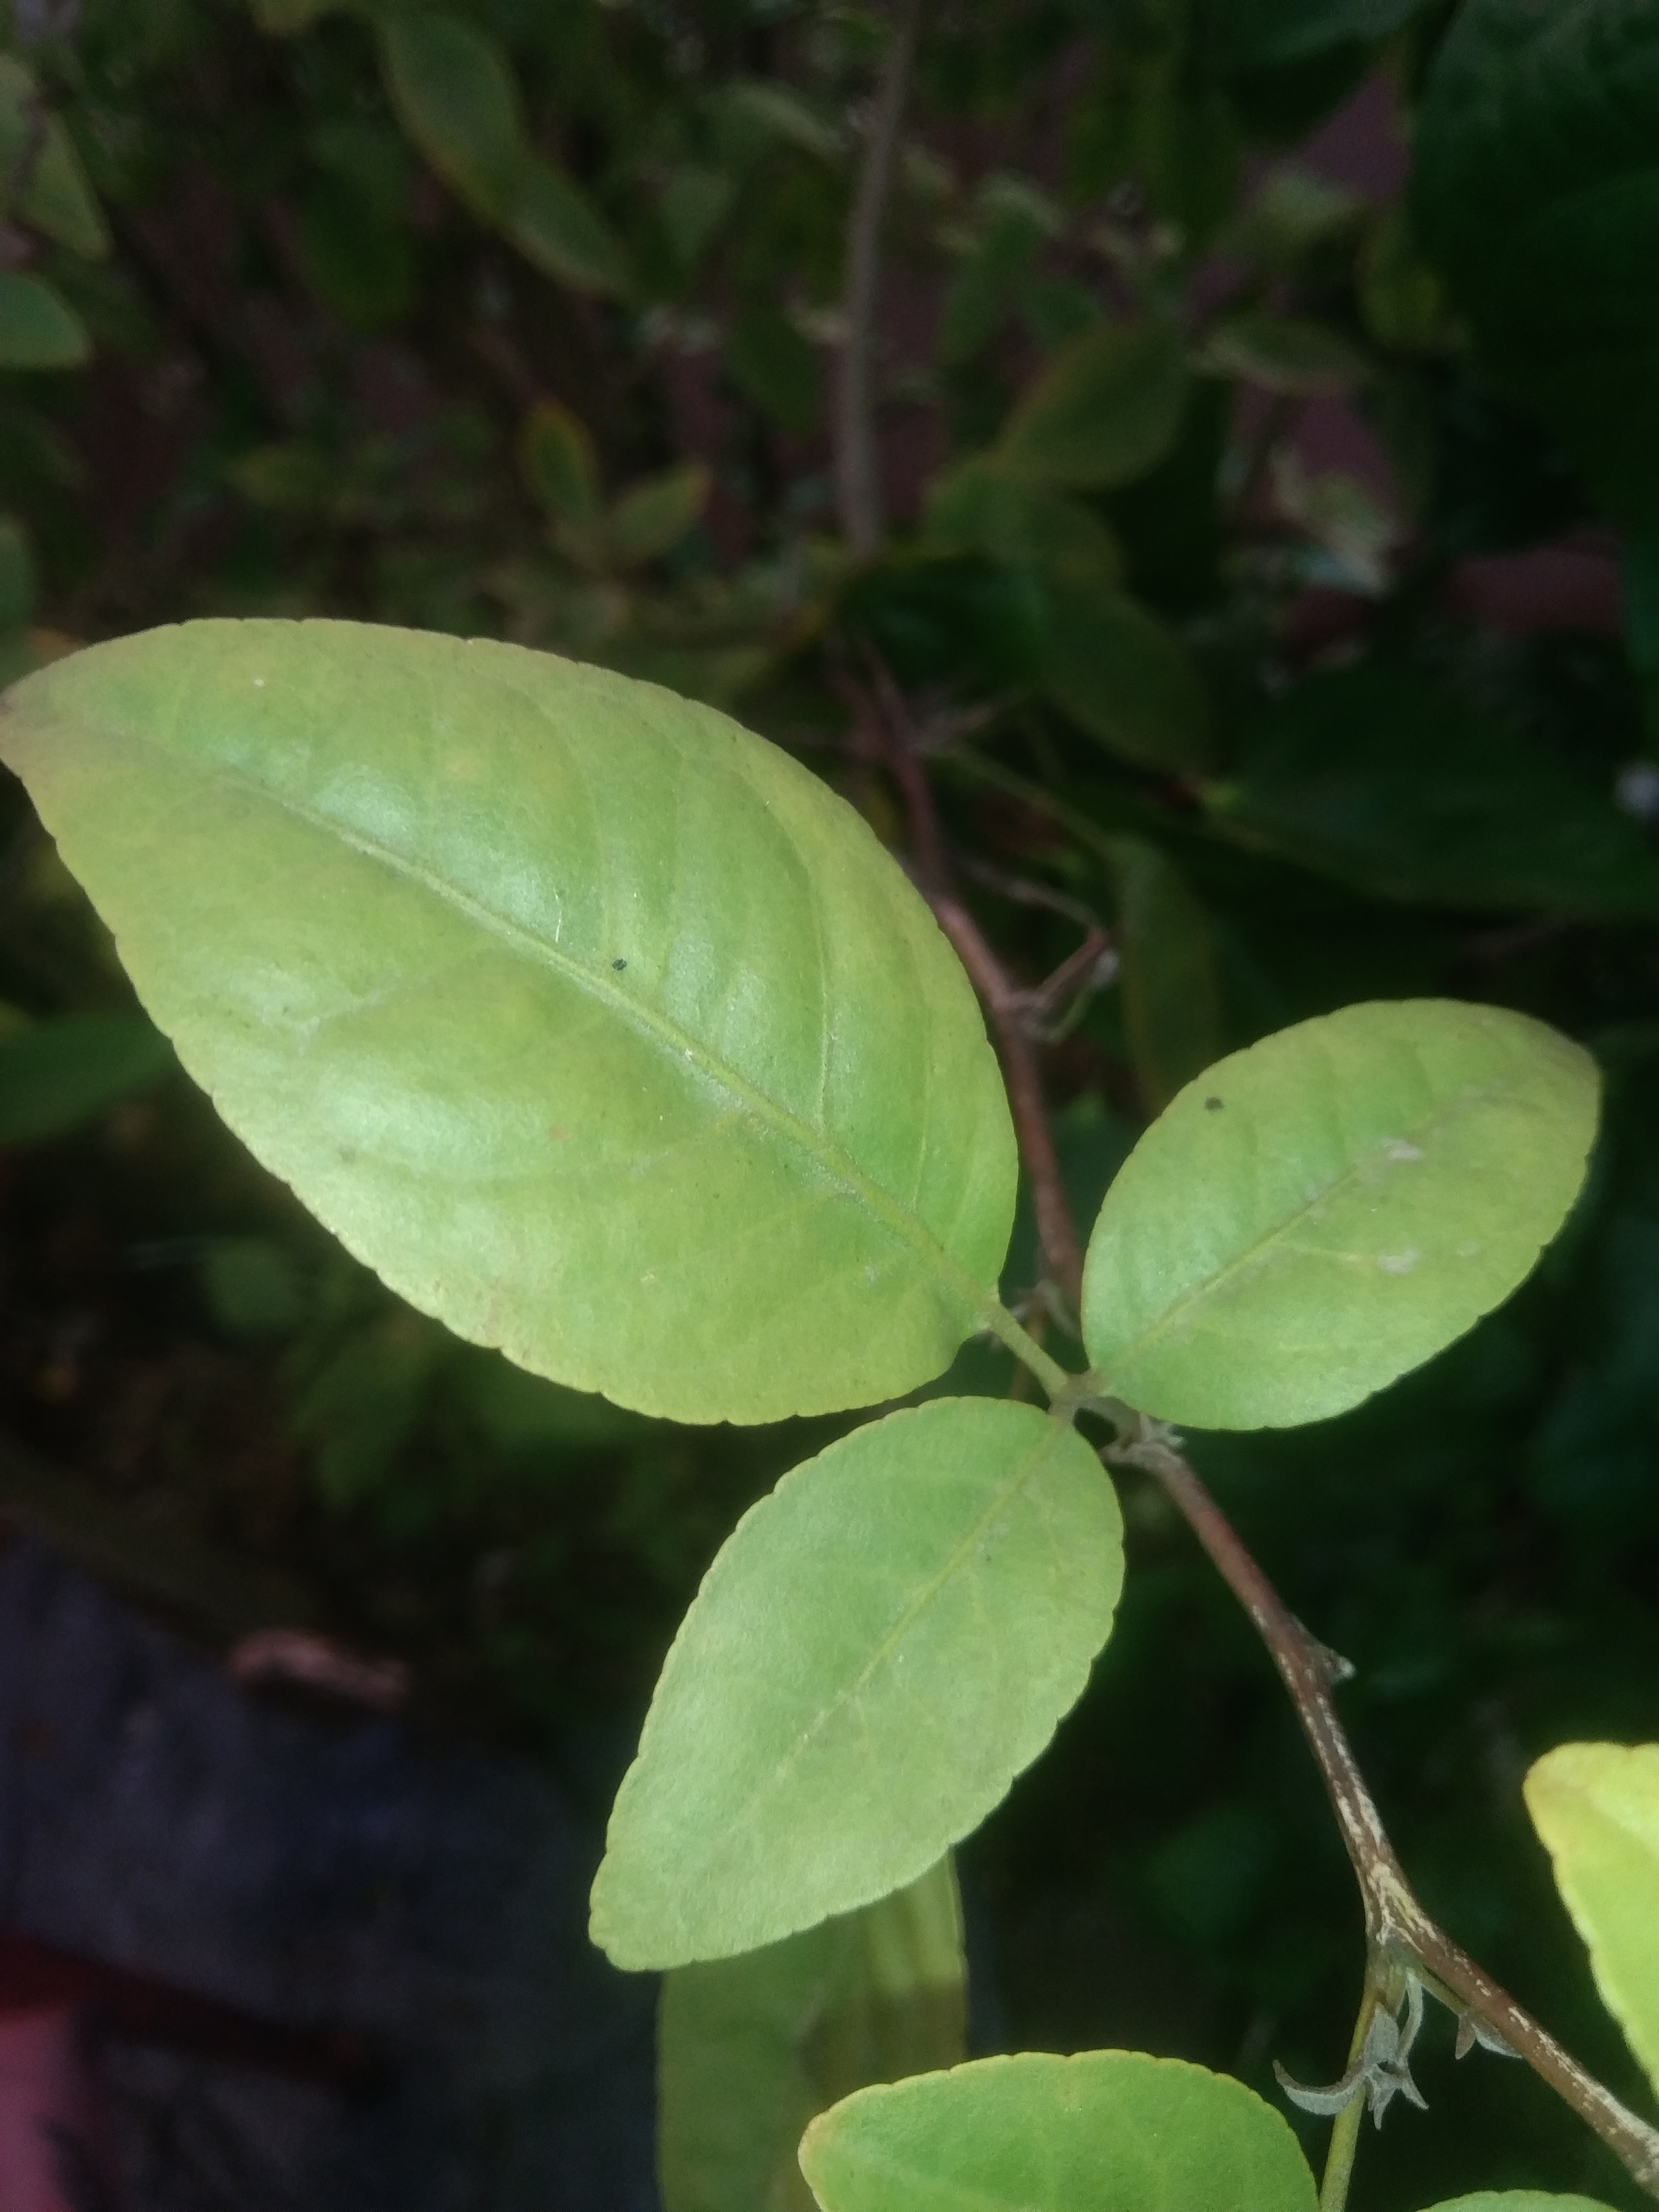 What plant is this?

wood apple
